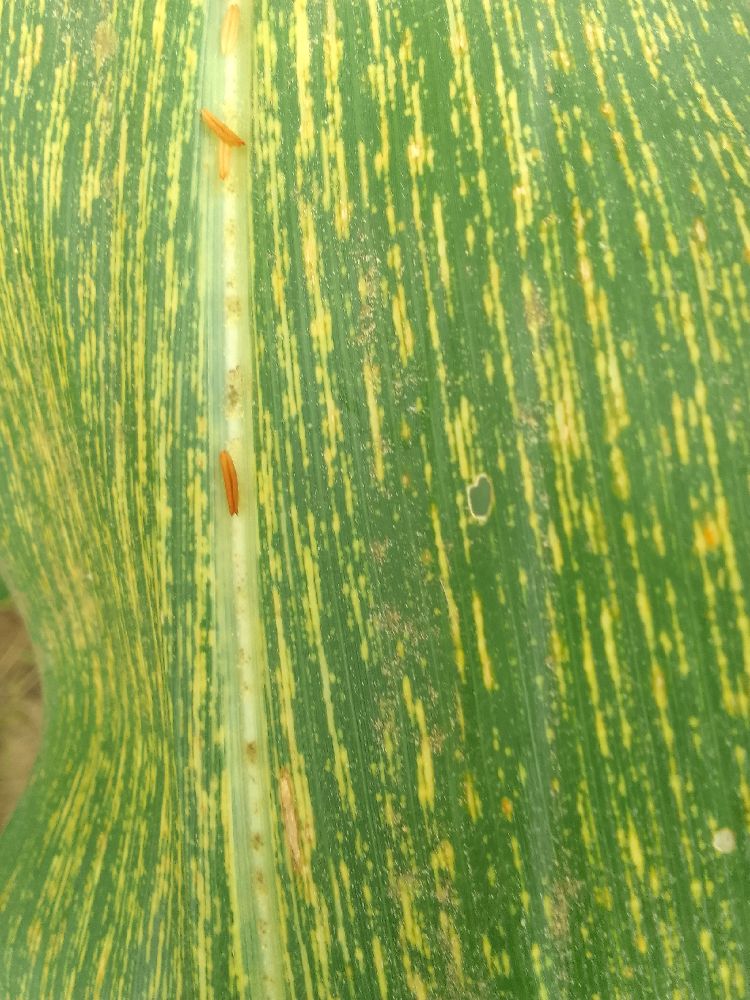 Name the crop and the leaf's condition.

maize, maize streak virus
